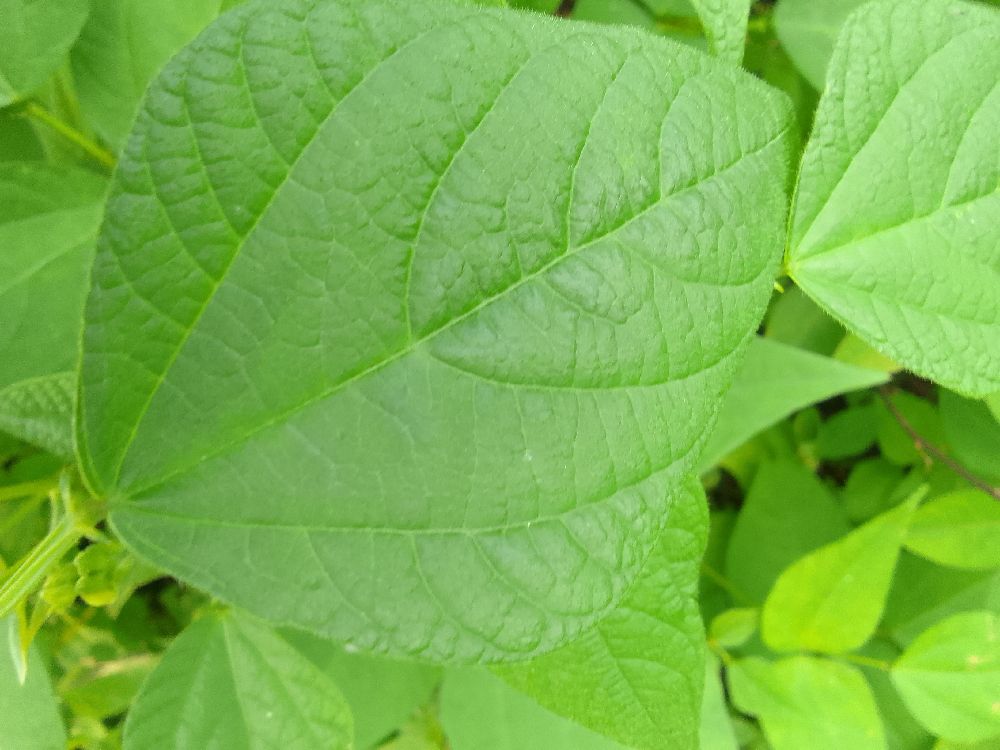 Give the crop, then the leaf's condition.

common bean, healthy
